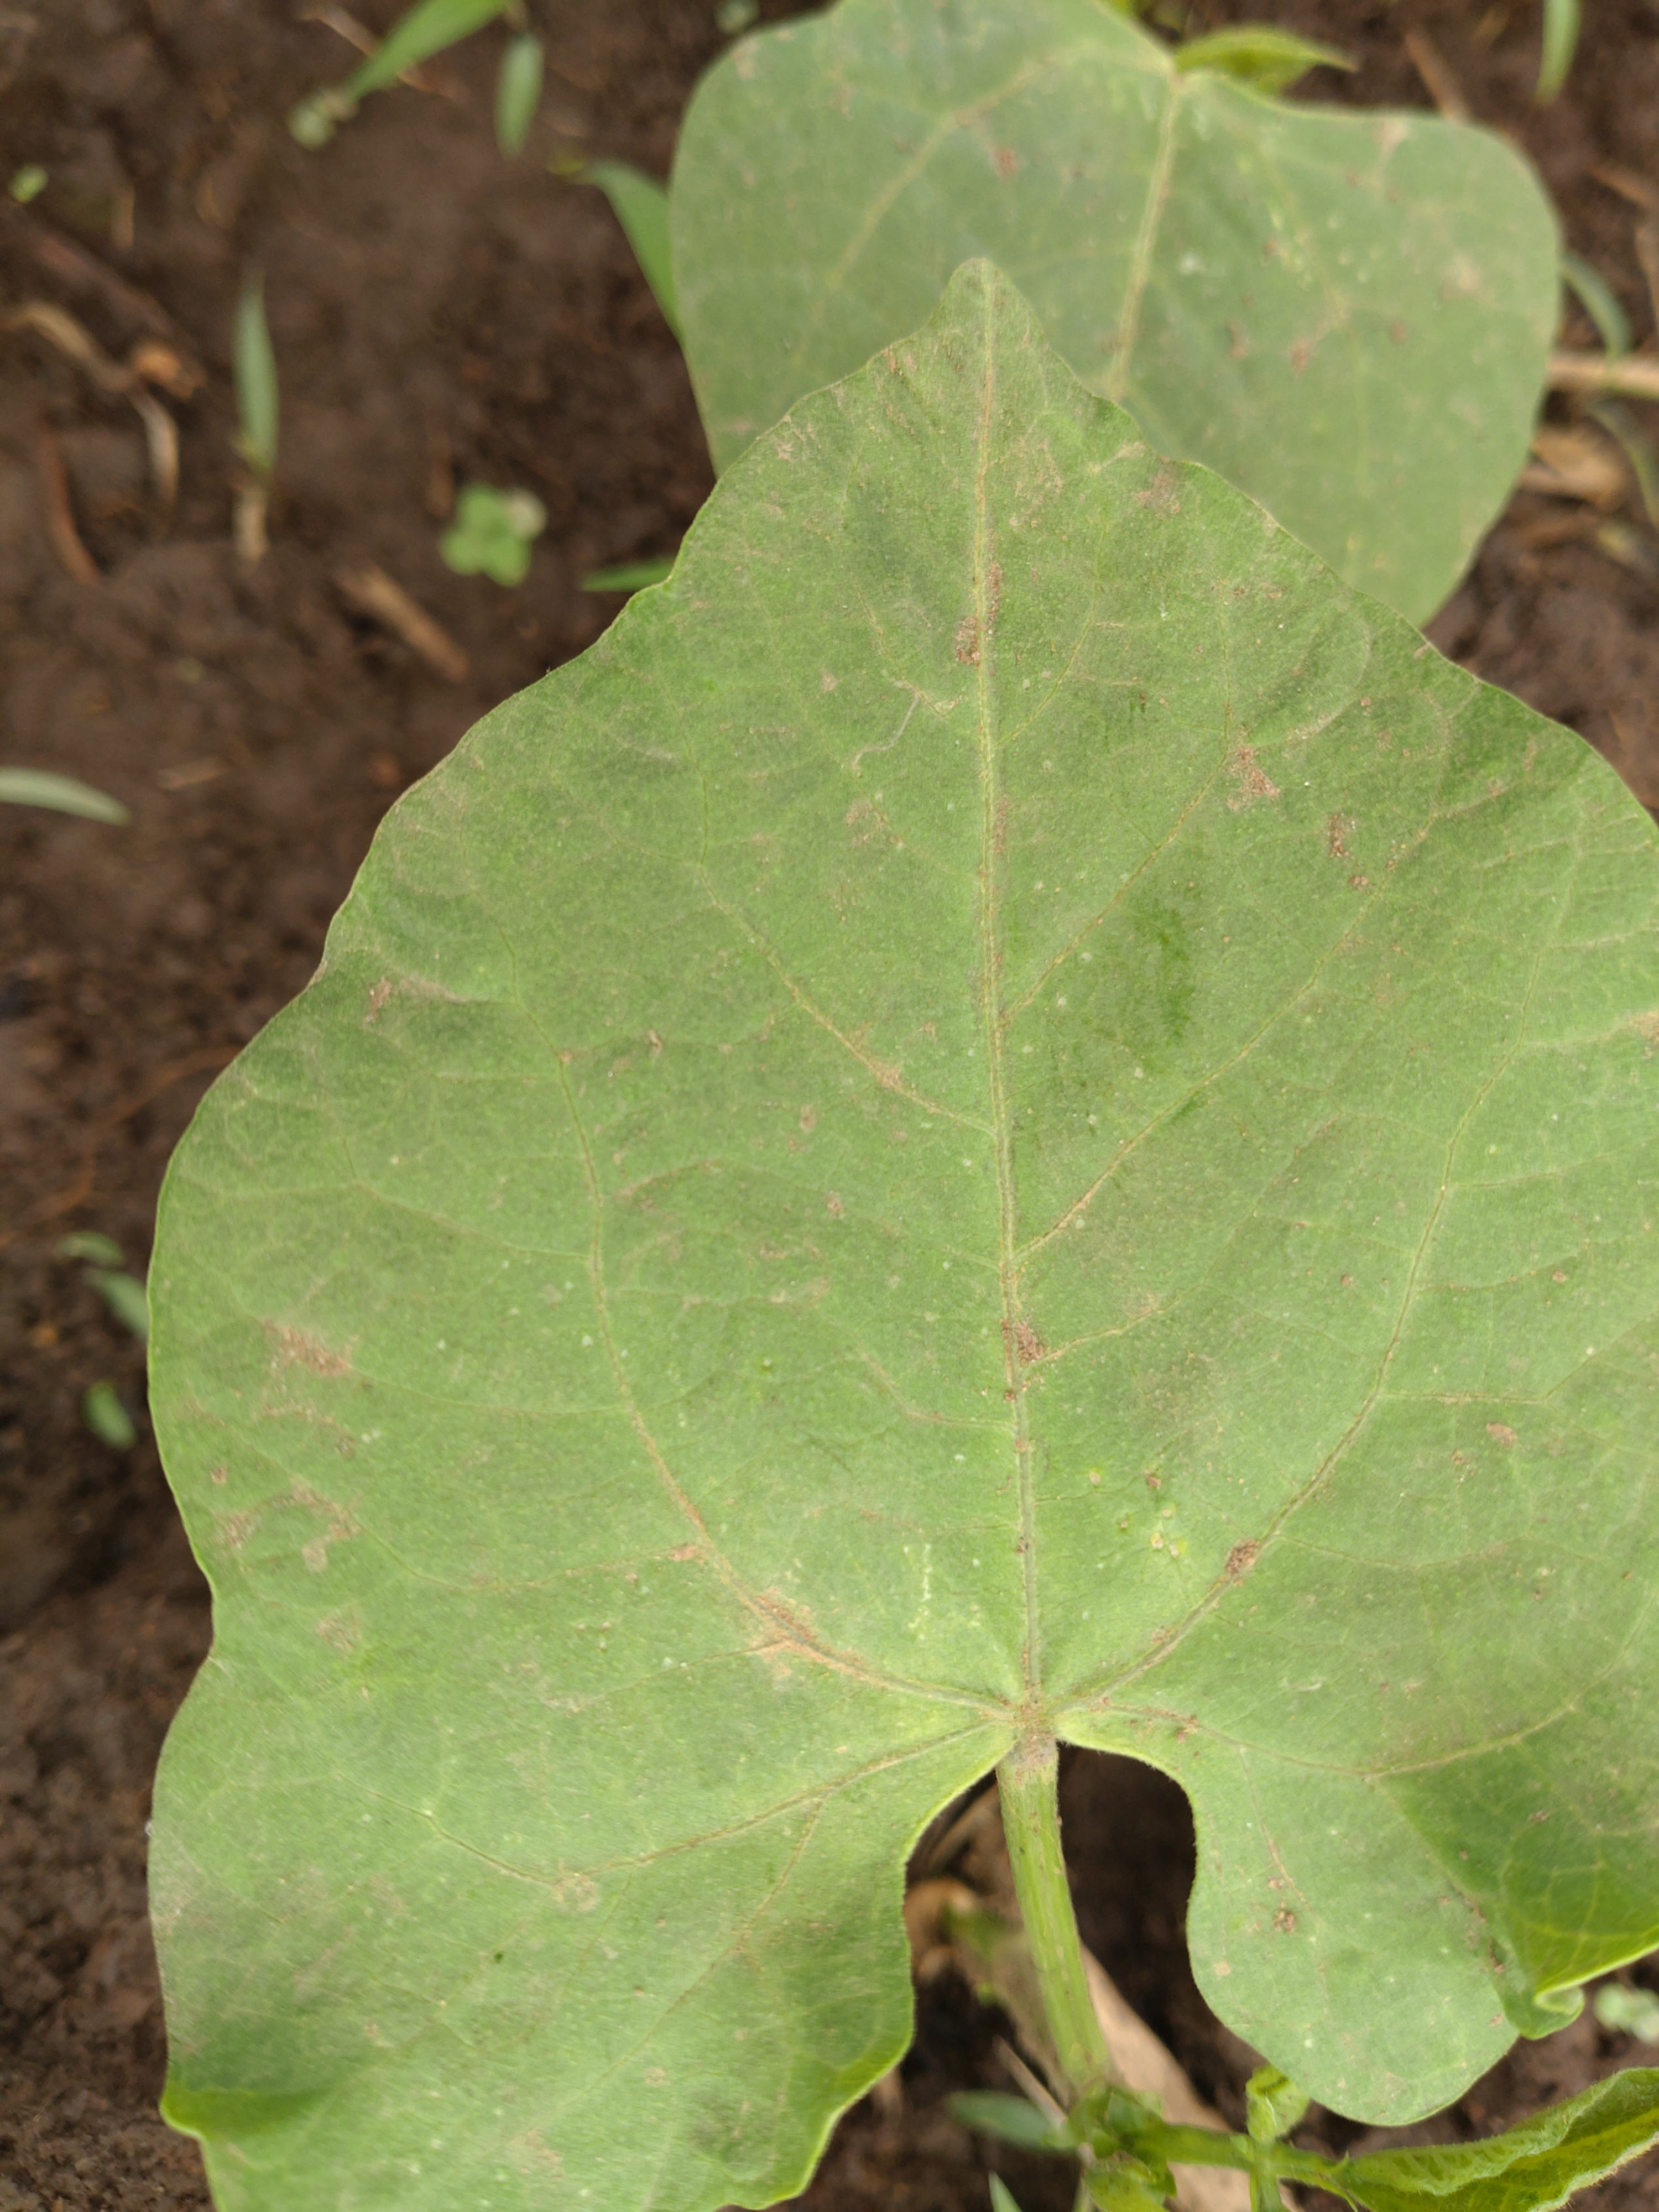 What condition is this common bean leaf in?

healthy
